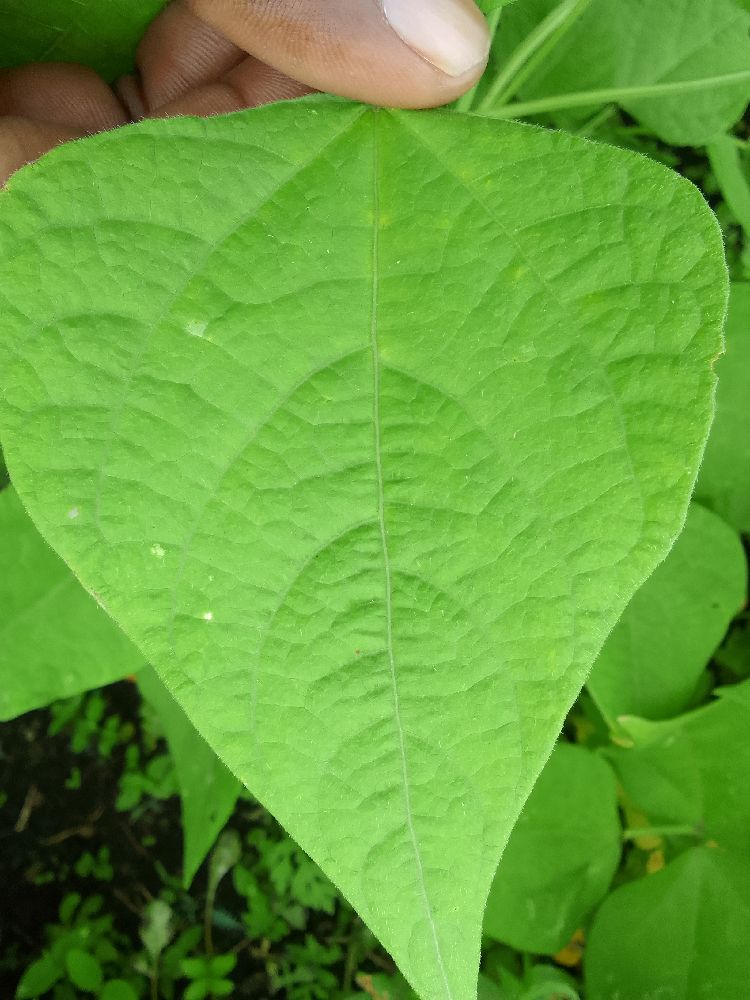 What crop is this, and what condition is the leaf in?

common bean, healthy
